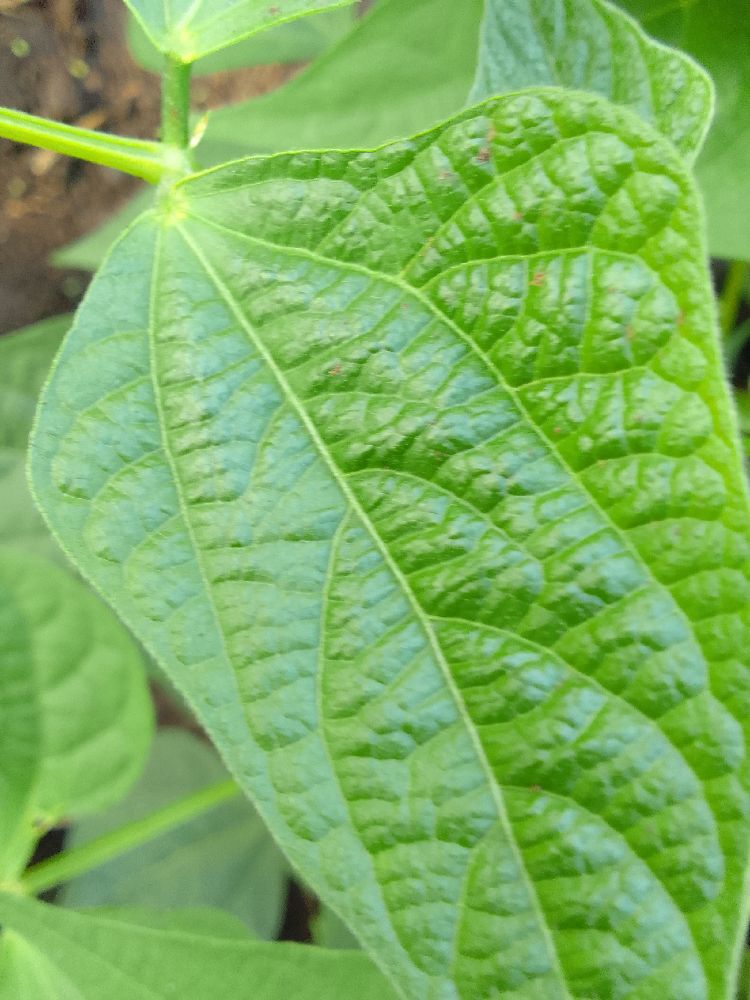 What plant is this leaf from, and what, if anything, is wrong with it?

common bean, healthy
